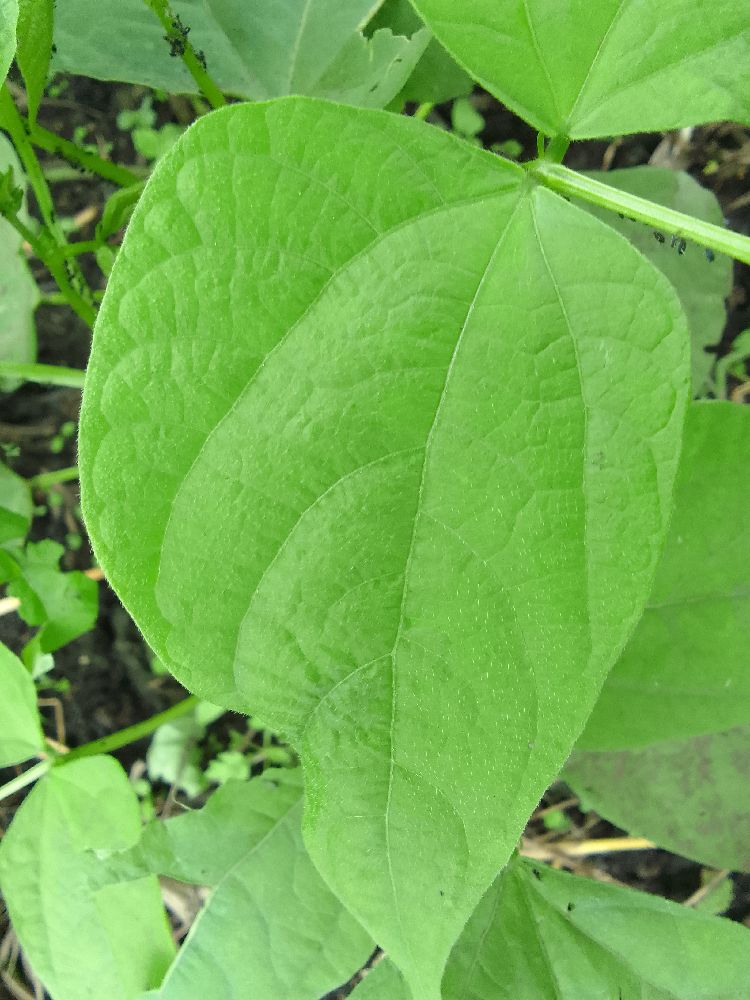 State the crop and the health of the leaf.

common bean, healthy
